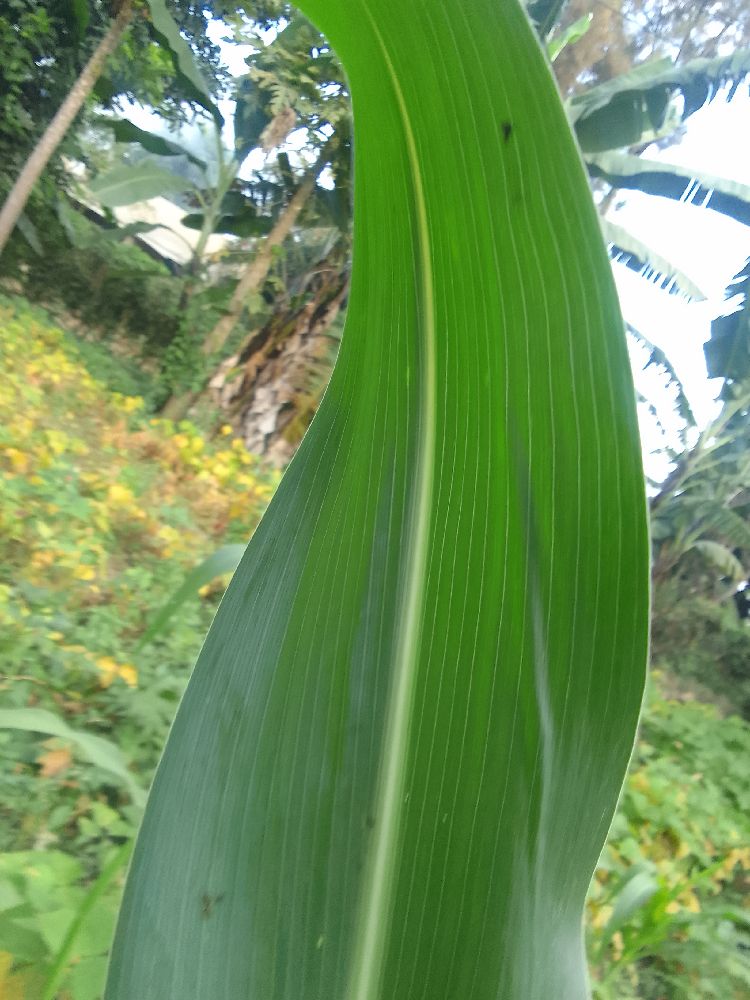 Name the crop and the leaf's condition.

maize, healthy
